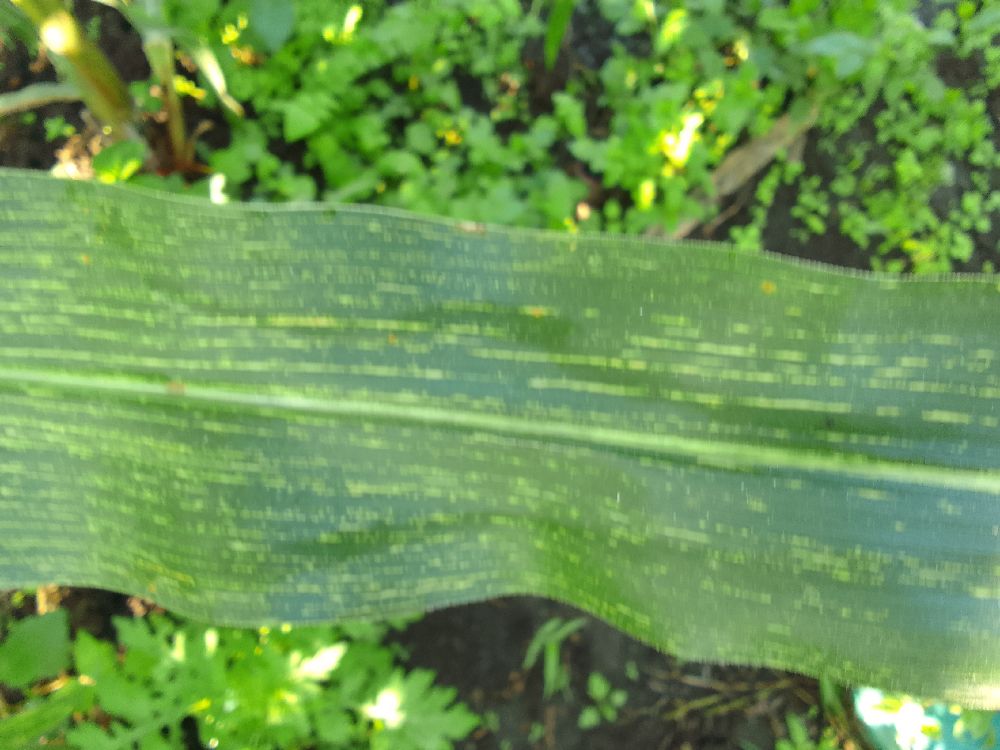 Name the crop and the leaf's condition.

maize, maize streak virus
